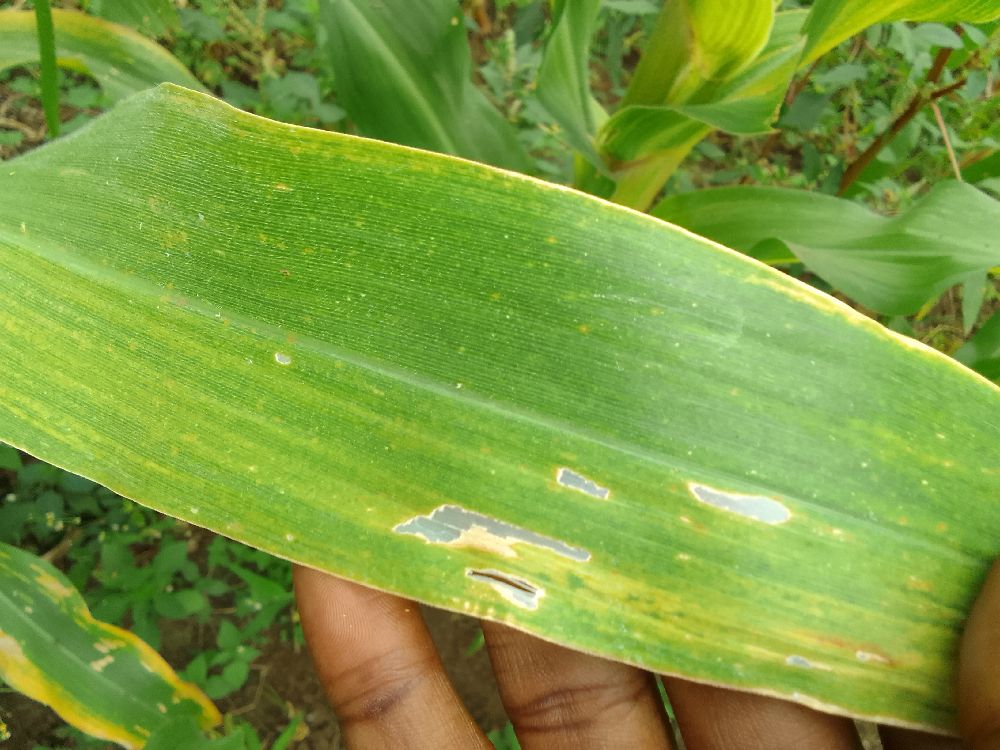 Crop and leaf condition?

maize, maize lethal necrosis
